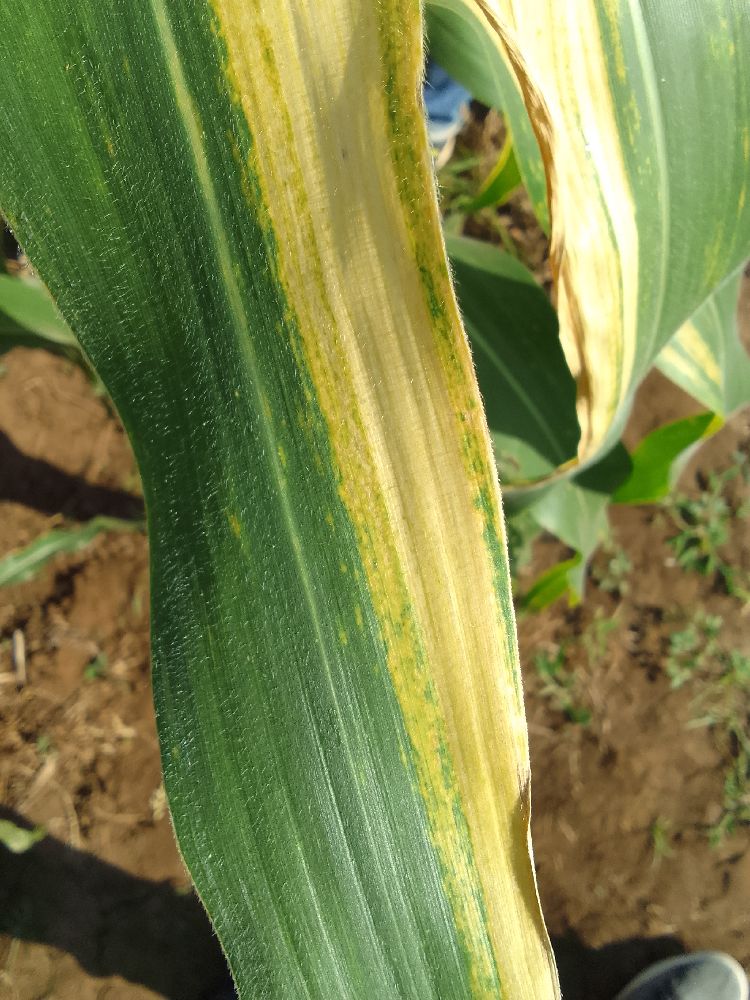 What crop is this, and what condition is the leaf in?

maize, maize lethal necrosis
